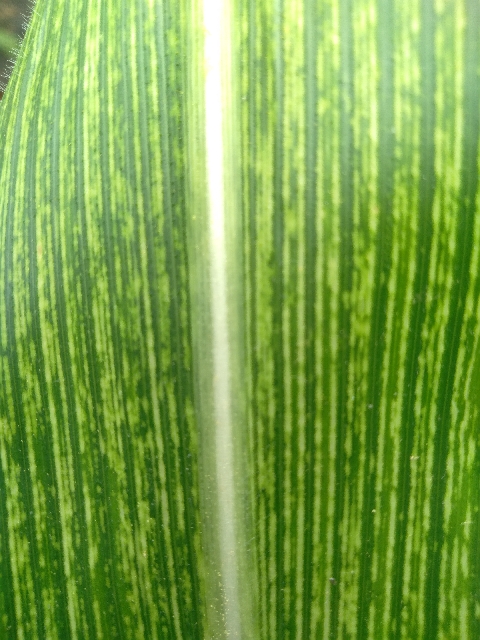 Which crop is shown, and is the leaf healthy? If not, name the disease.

maize, maize streak virus
